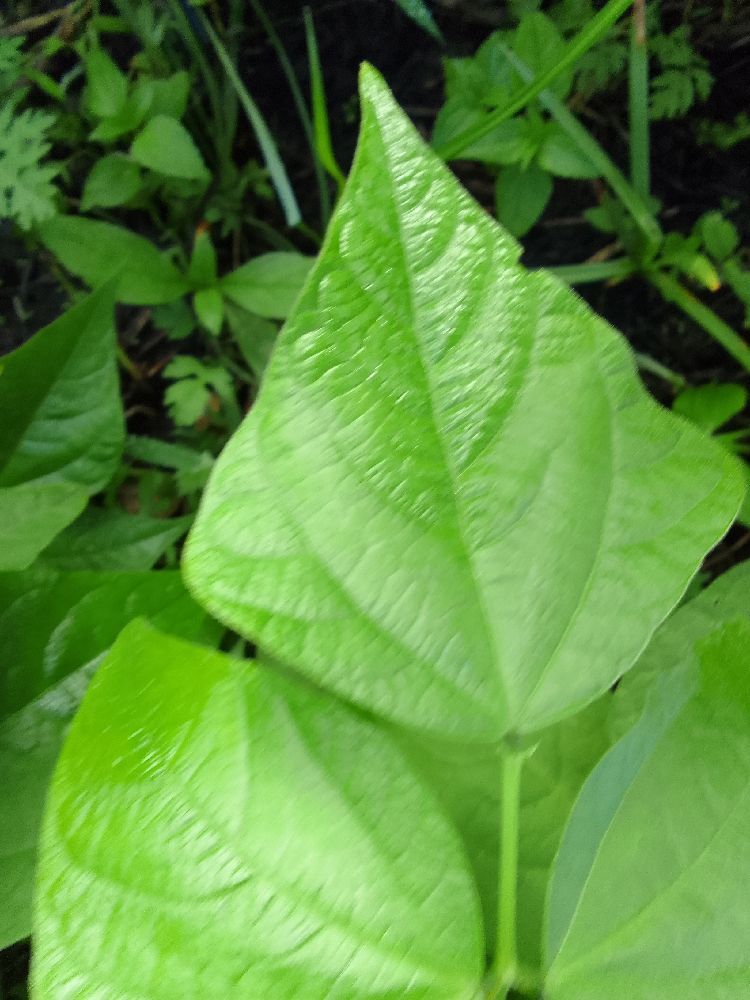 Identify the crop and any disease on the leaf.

common bean, healthy
